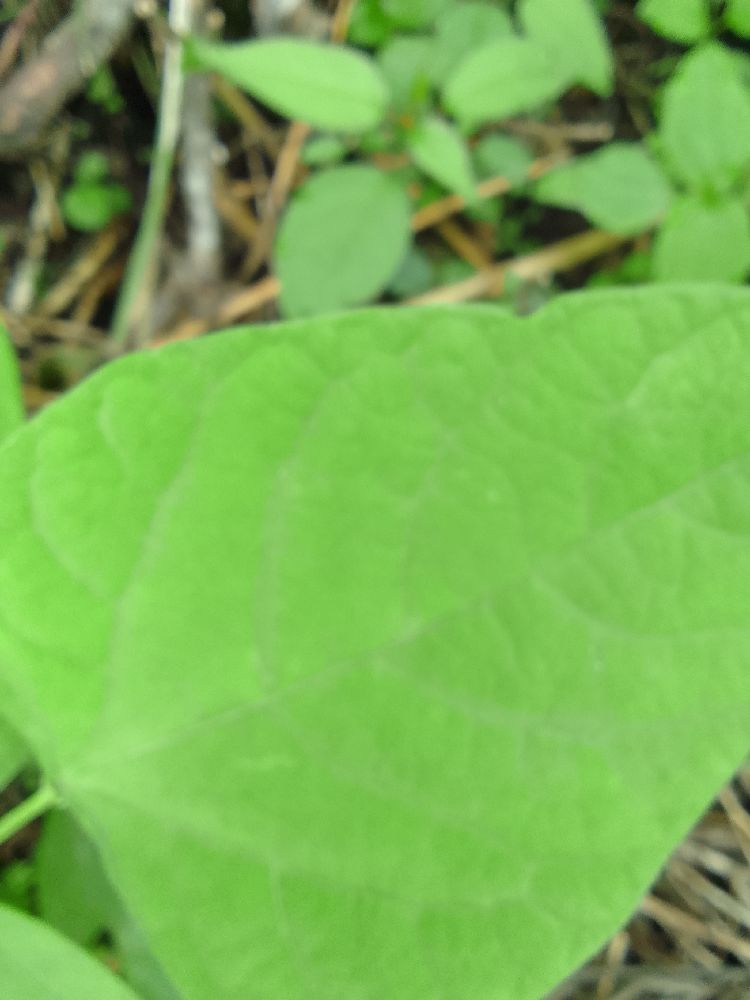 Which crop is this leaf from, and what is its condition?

common bean, healthy
